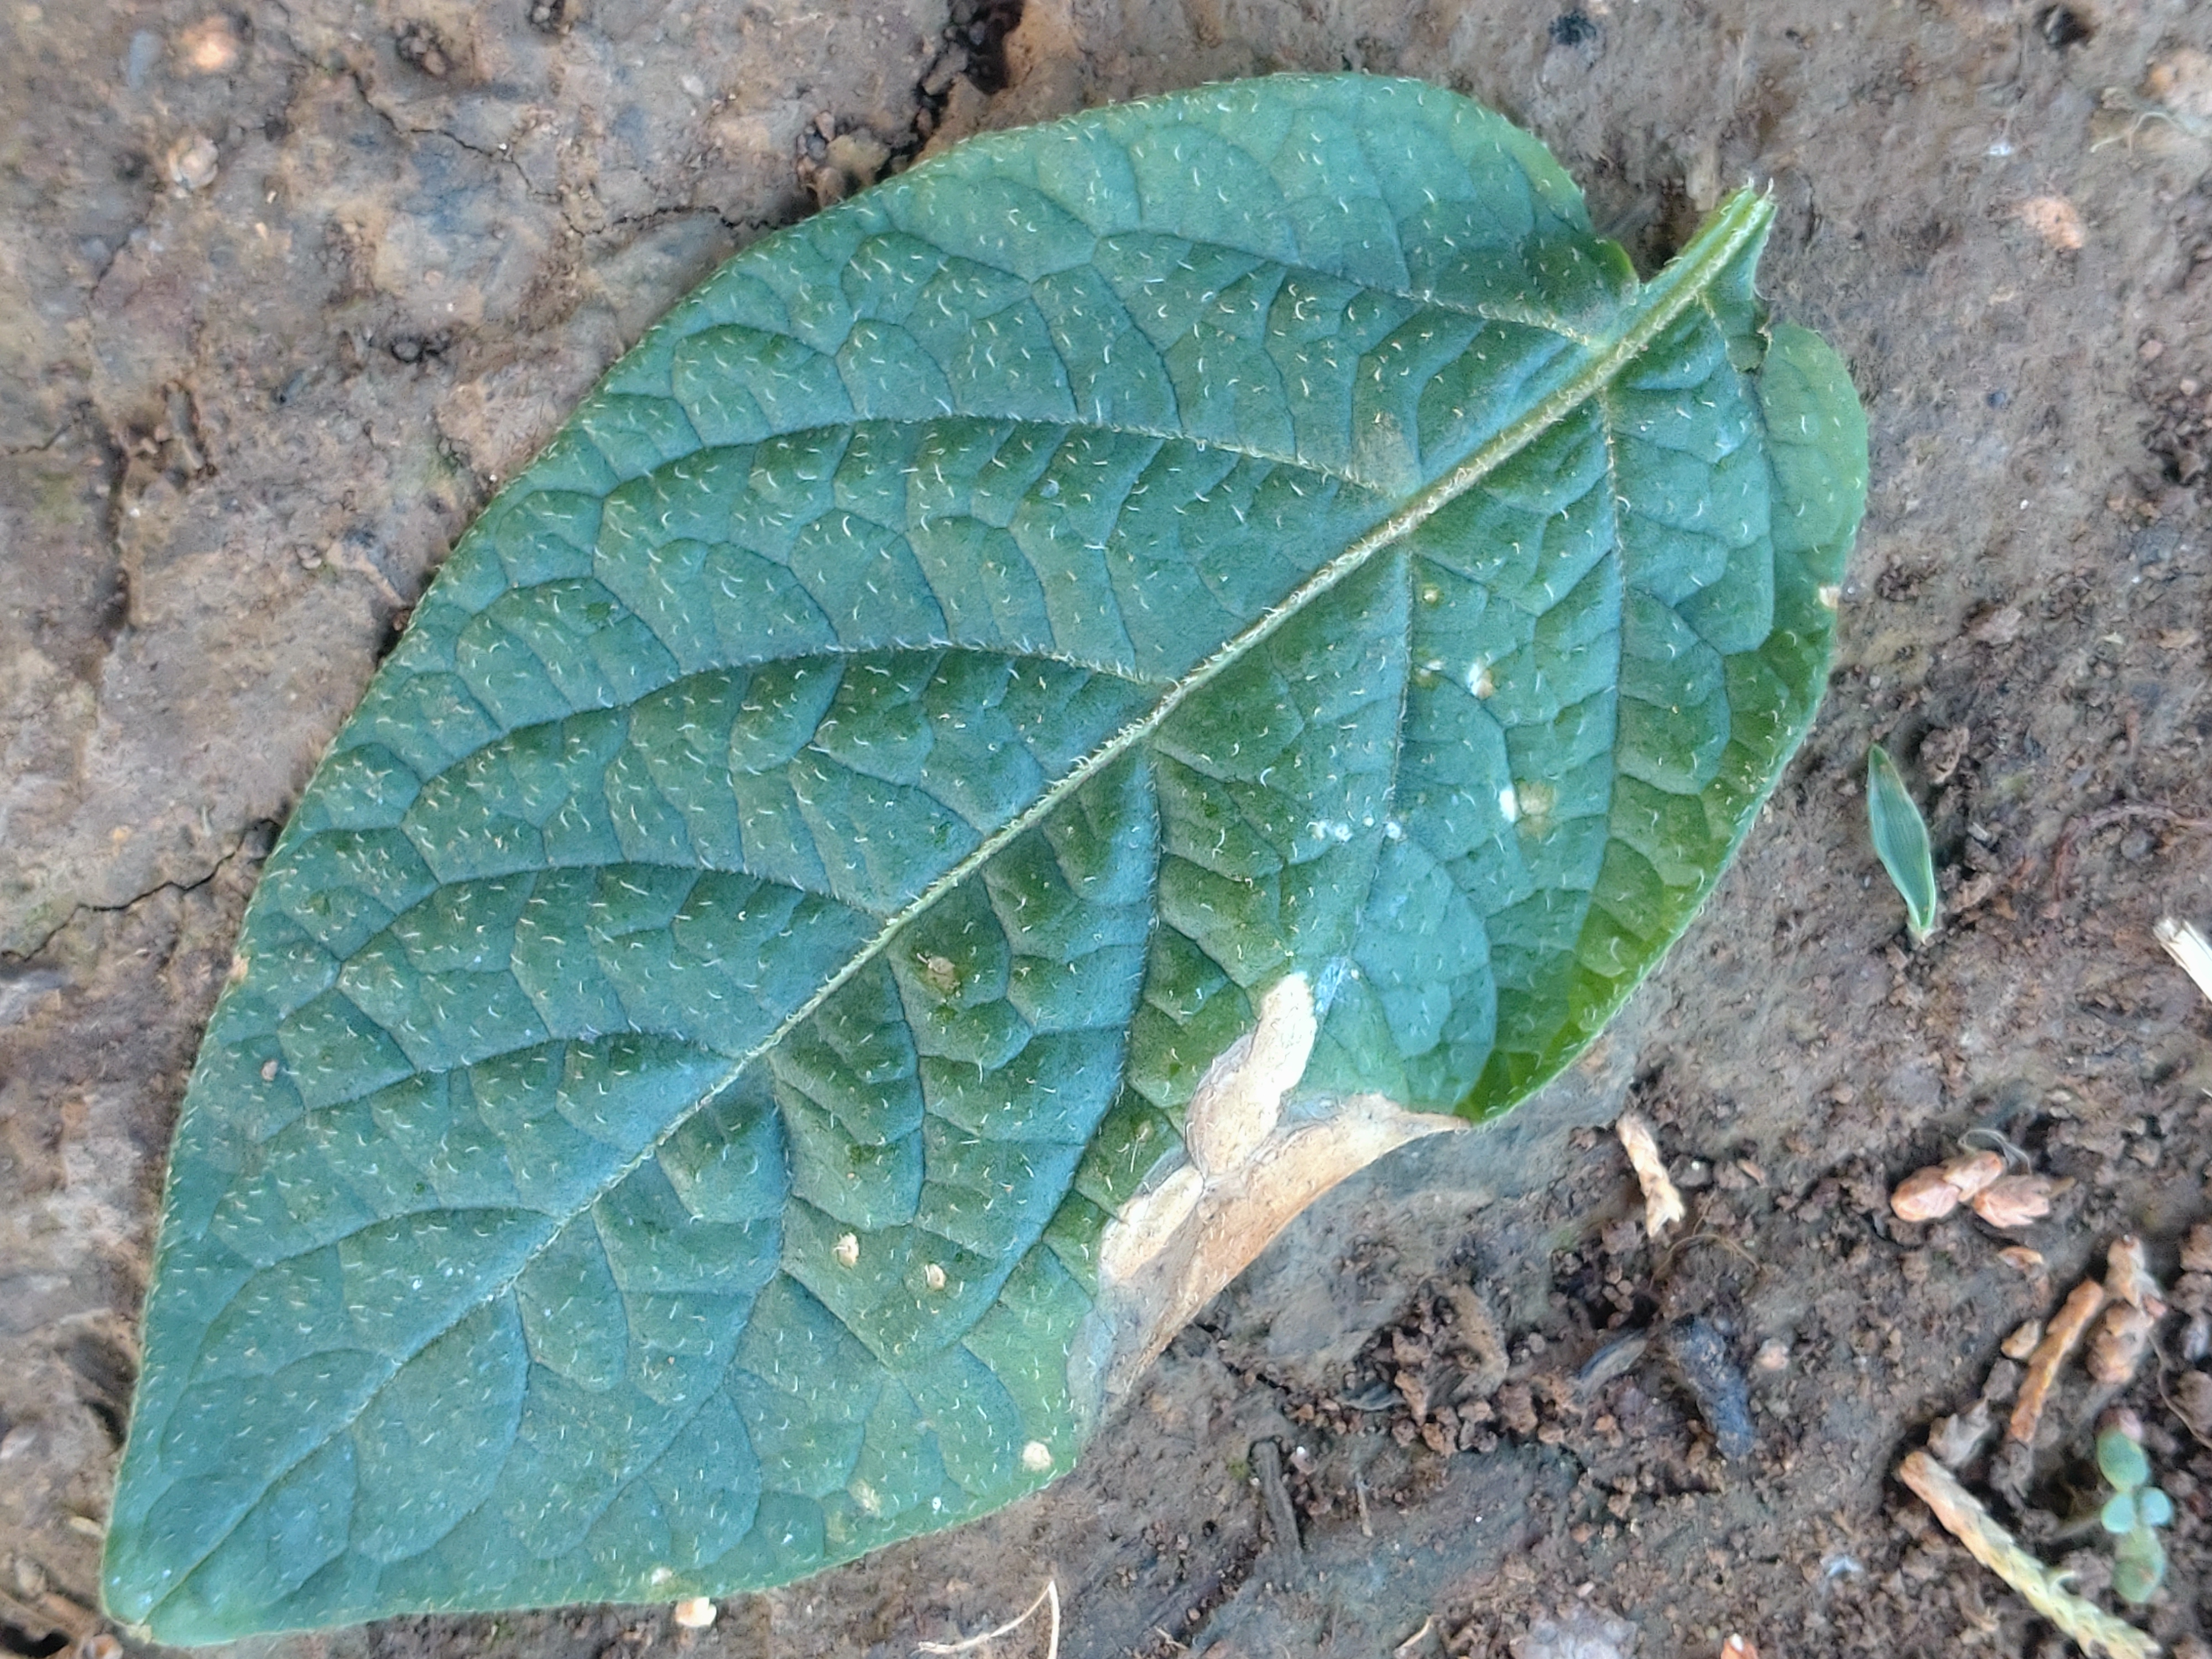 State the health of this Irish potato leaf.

early blight
